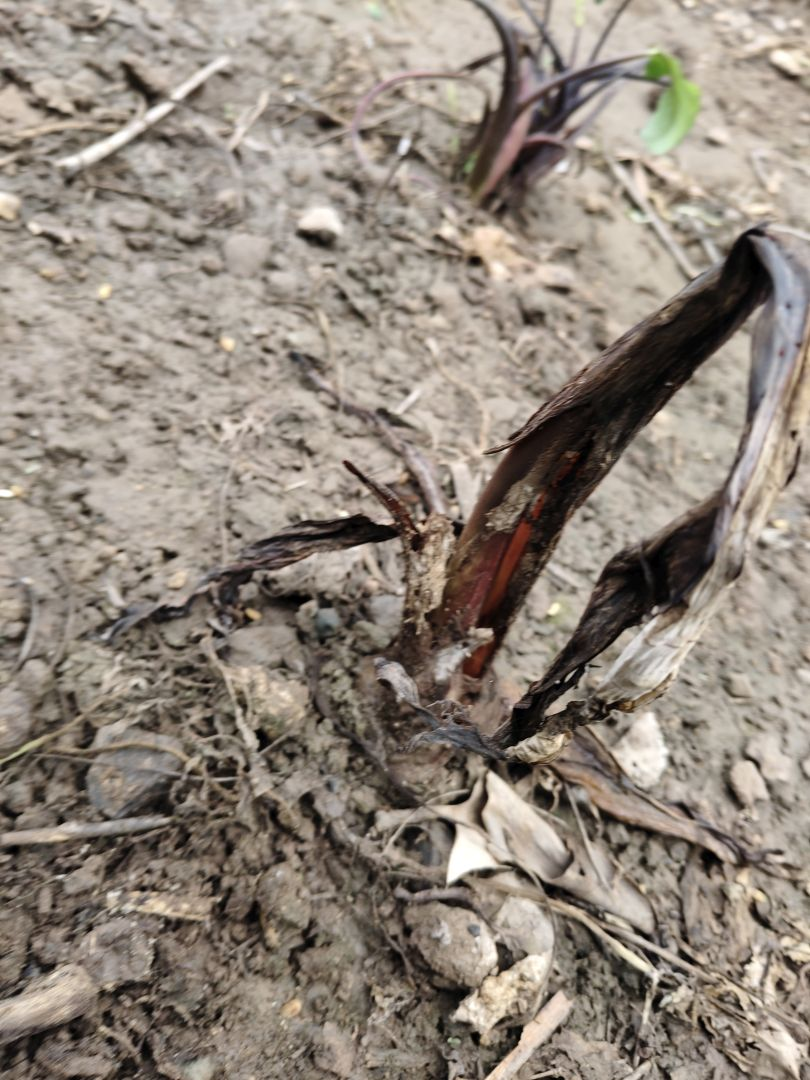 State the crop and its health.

taro, root rot
